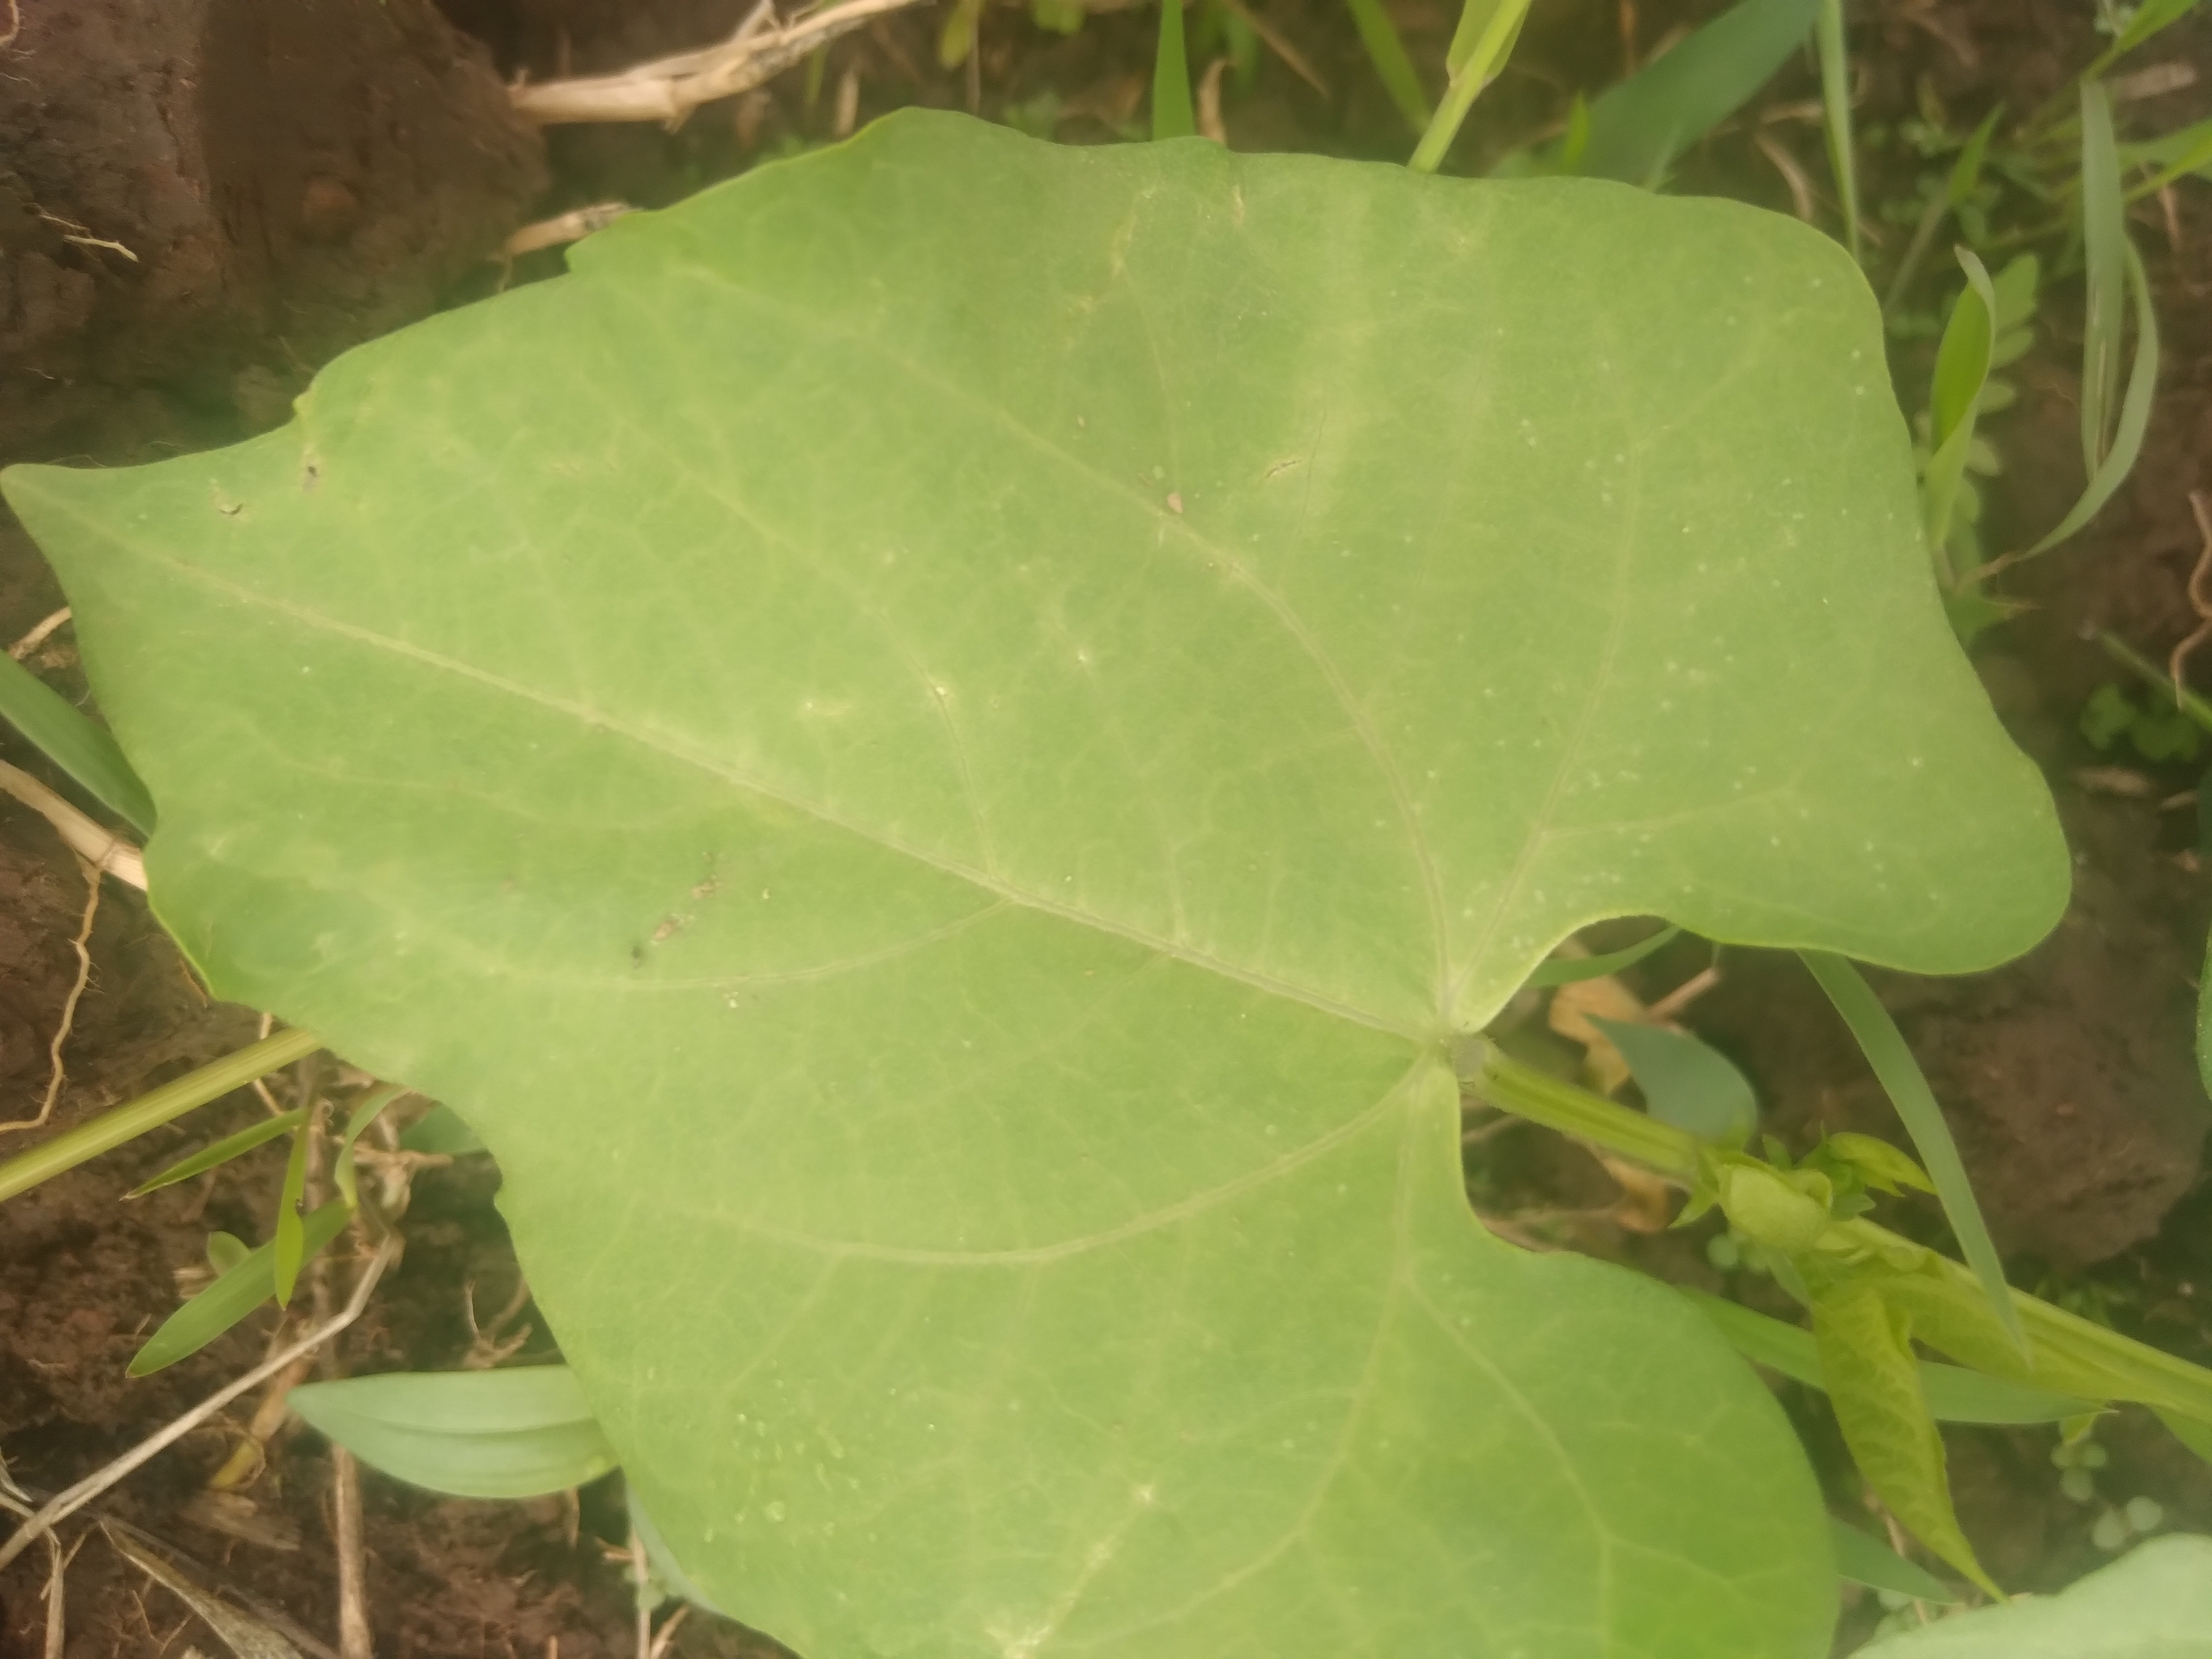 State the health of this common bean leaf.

healthy
